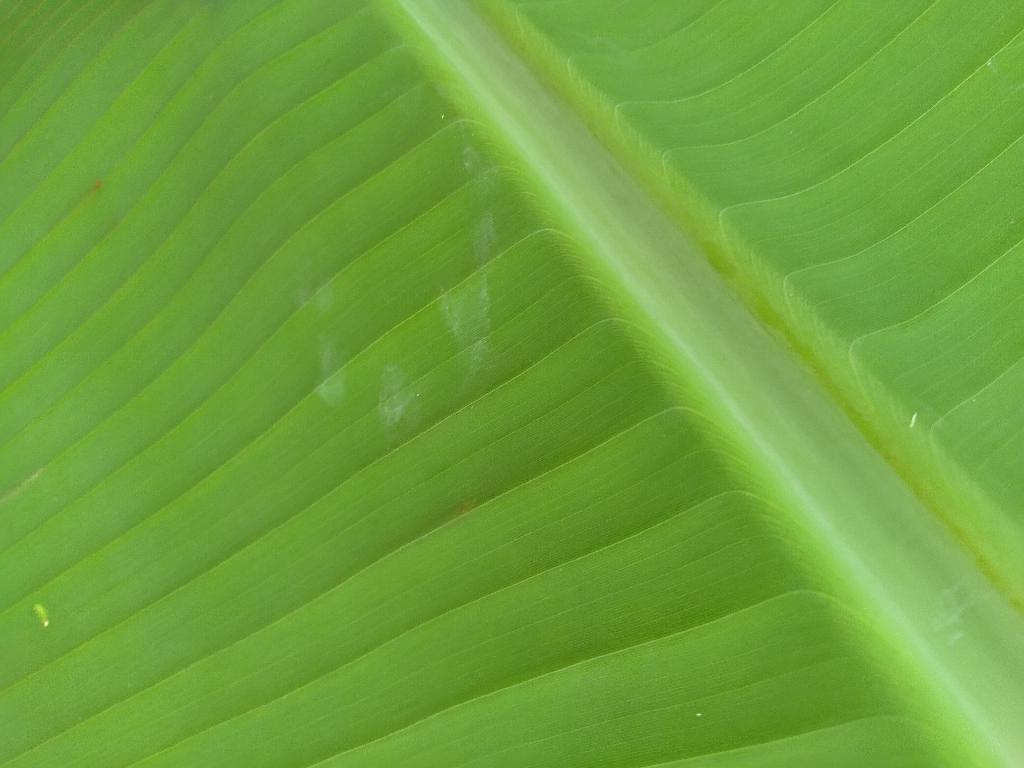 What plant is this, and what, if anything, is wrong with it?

banana, healthy
